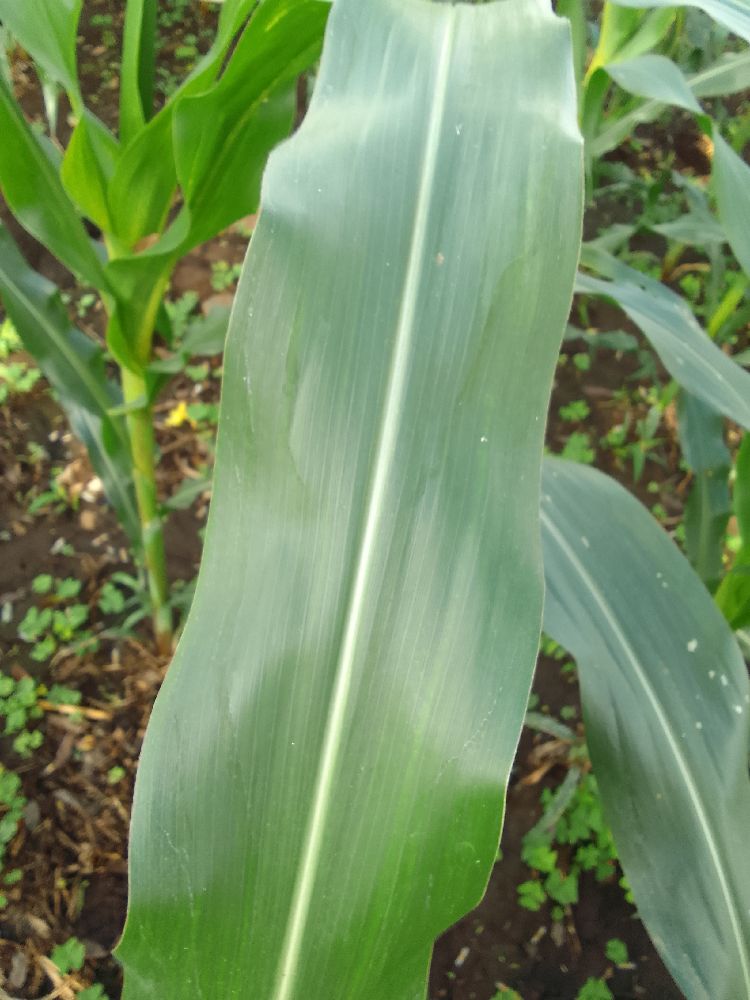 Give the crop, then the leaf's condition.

maize, healthy
